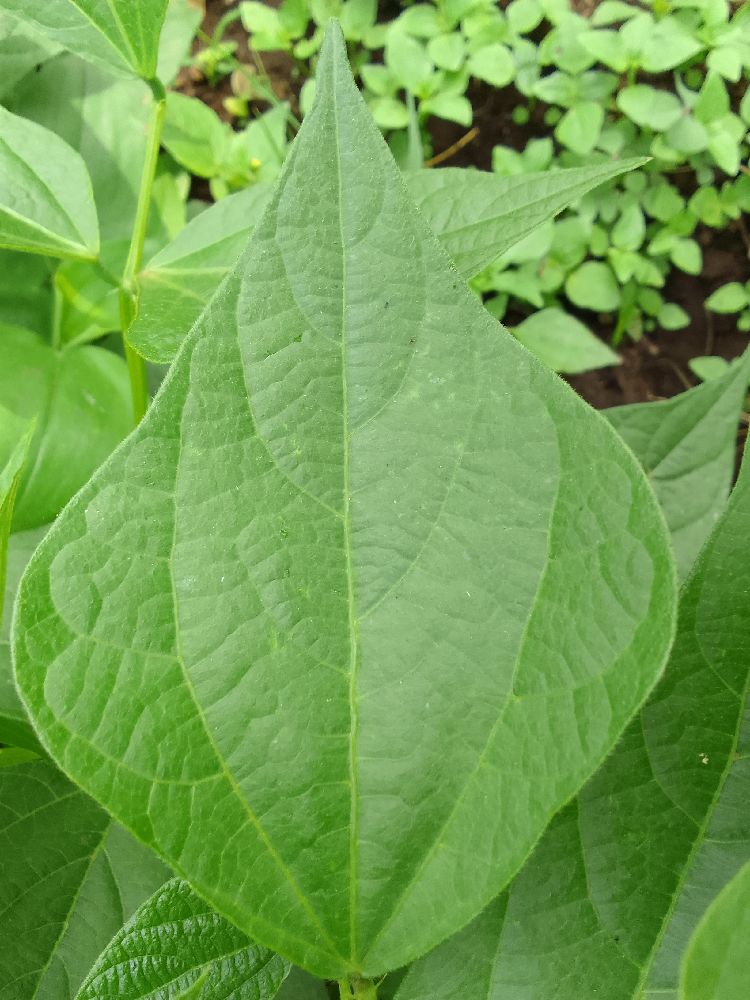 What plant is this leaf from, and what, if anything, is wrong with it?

common bean, healthy
